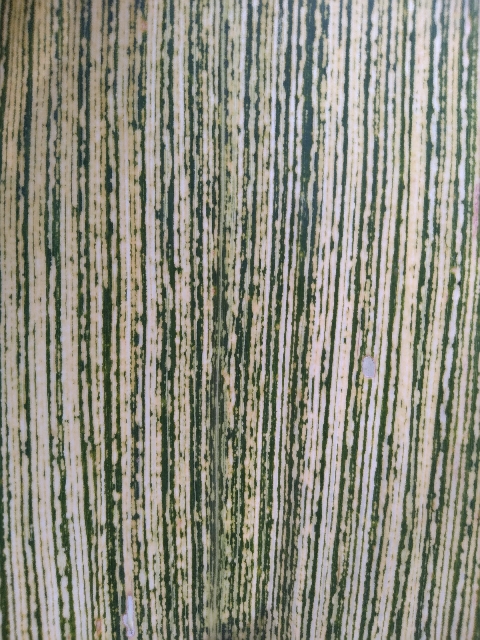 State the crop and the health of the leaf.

maize, maize streak virus
